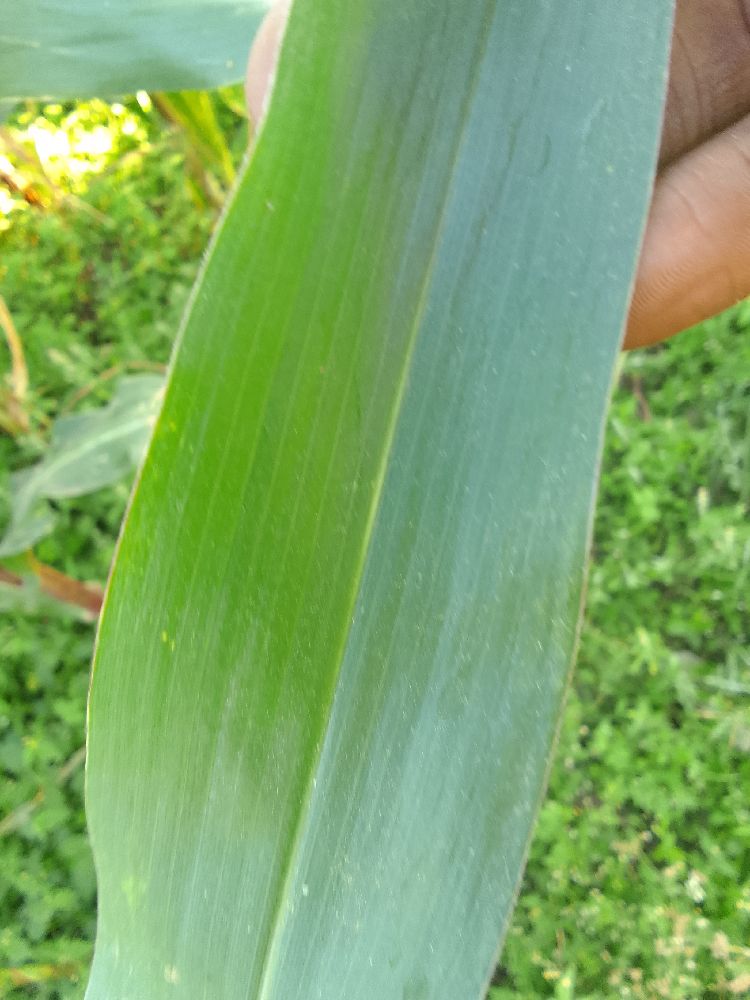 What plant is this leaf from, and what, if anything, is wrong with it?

maize, healthy
